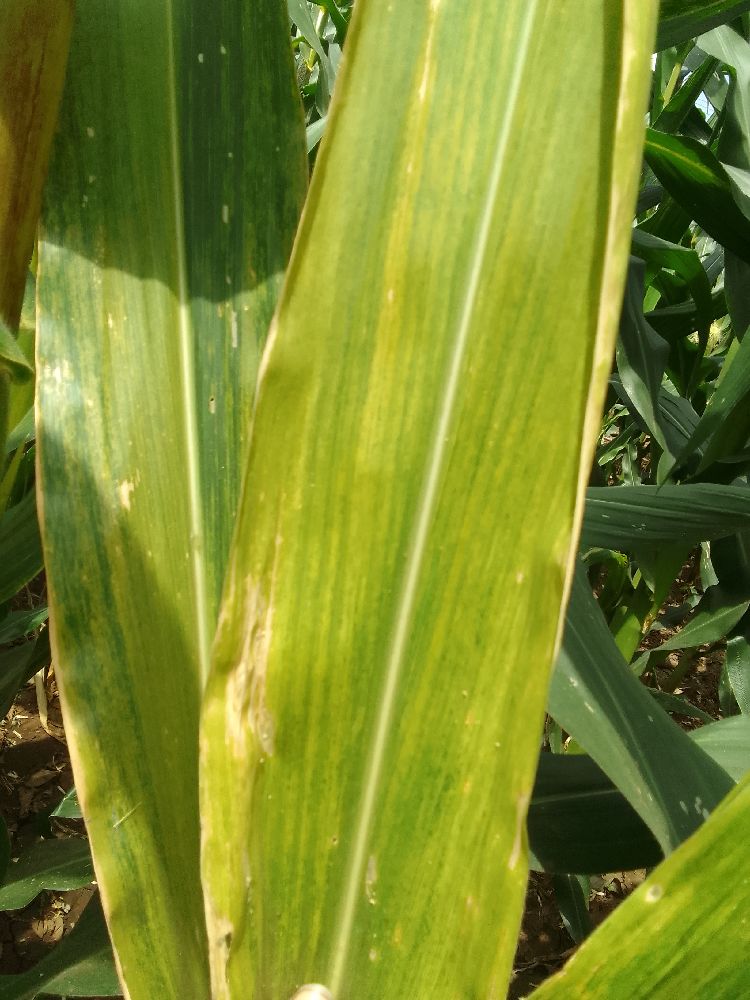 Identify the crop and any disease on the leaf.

maize, maize lethal necrosis
